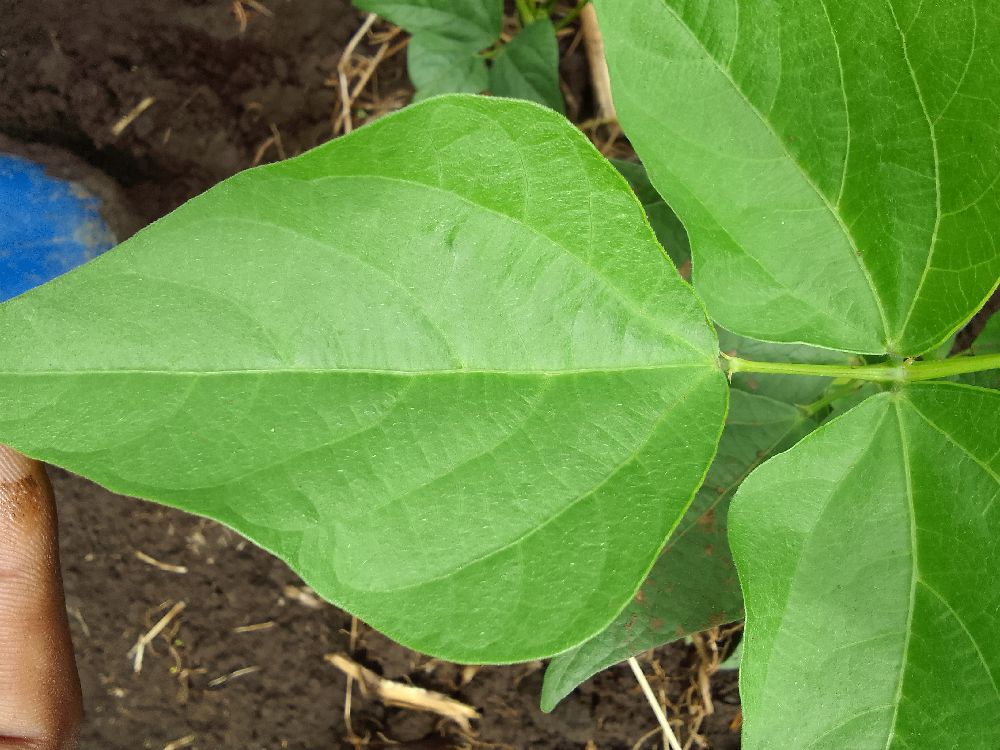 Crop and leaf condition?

common bean, healthy
